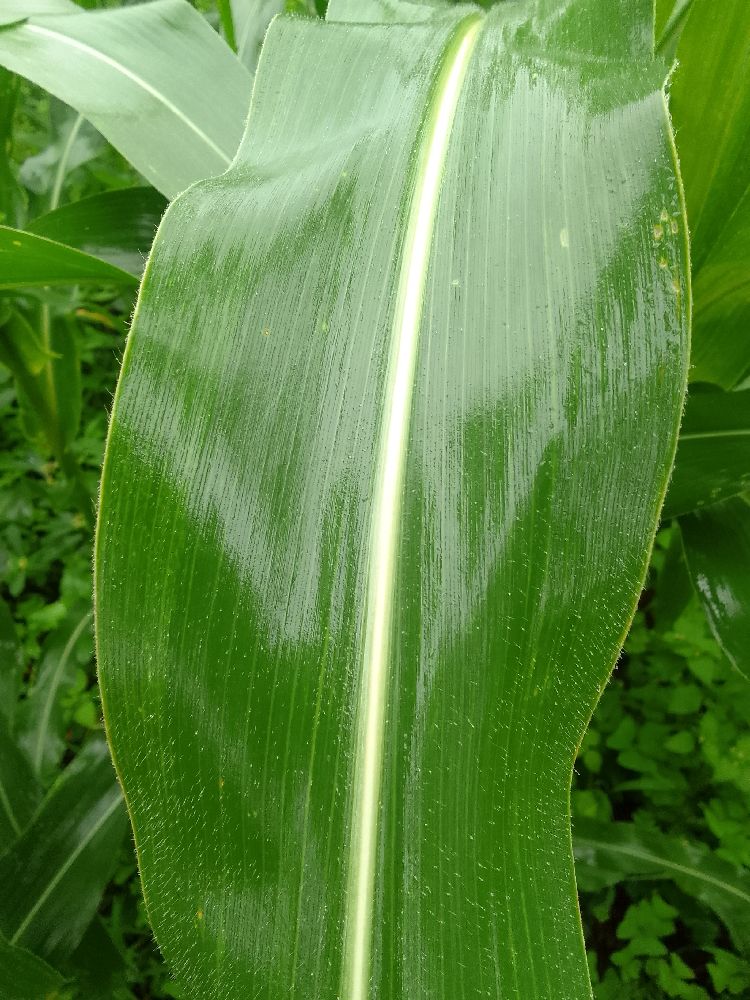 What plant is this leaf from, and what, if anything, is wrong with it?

maize, healthy
